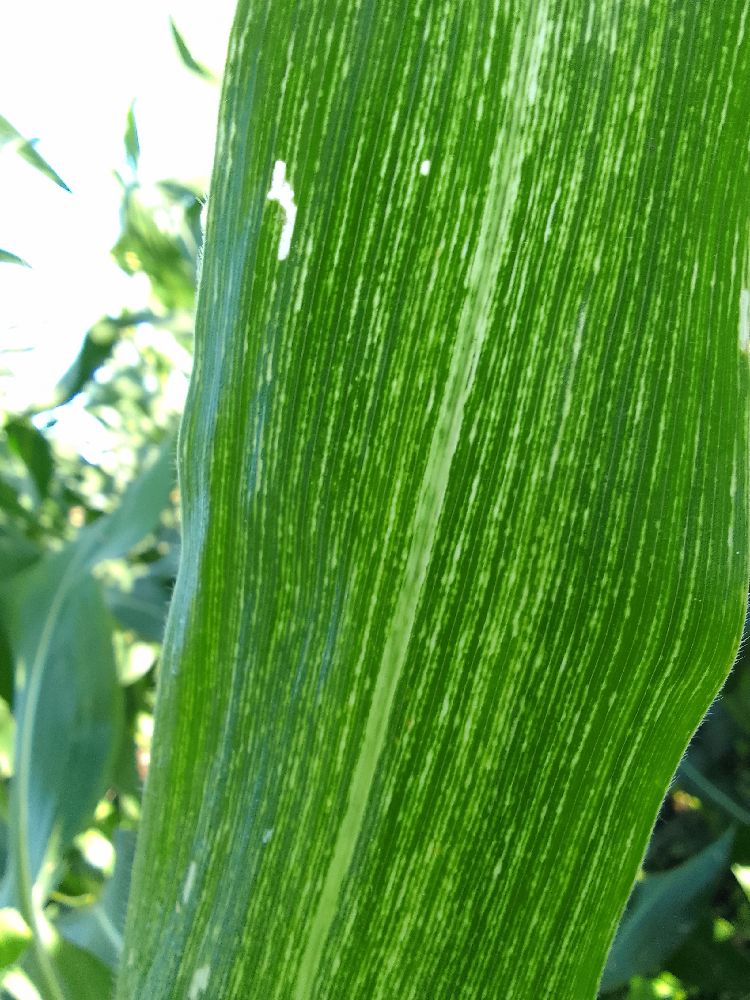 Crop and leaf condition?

maize, maize streak virus
